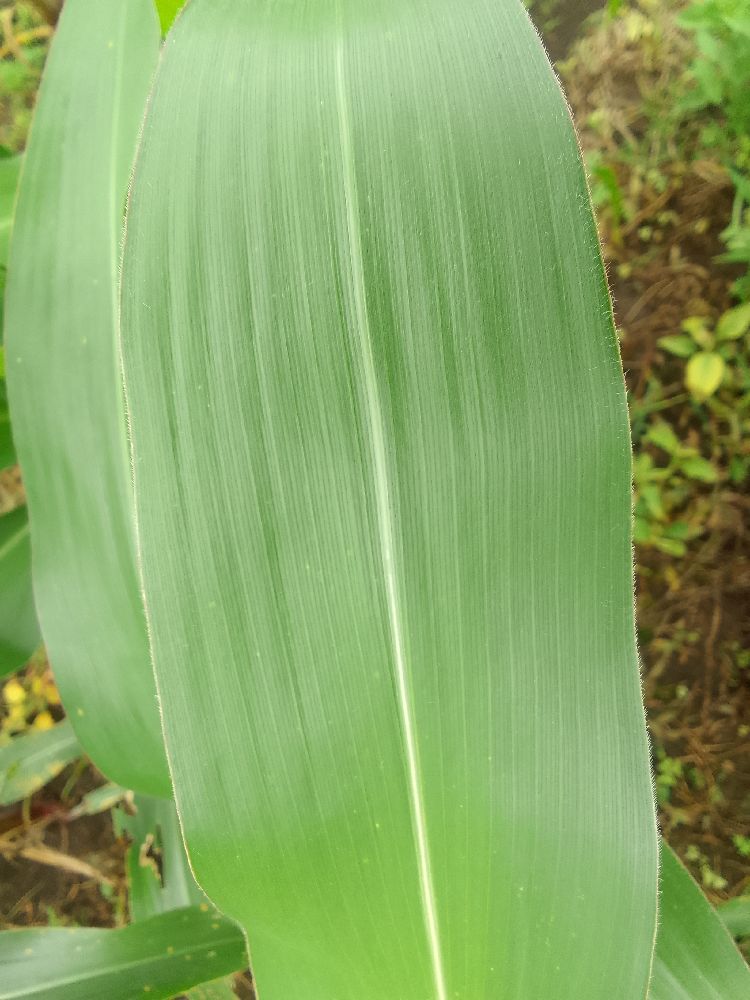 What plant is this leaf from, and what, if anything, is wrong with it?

maize, healthy
